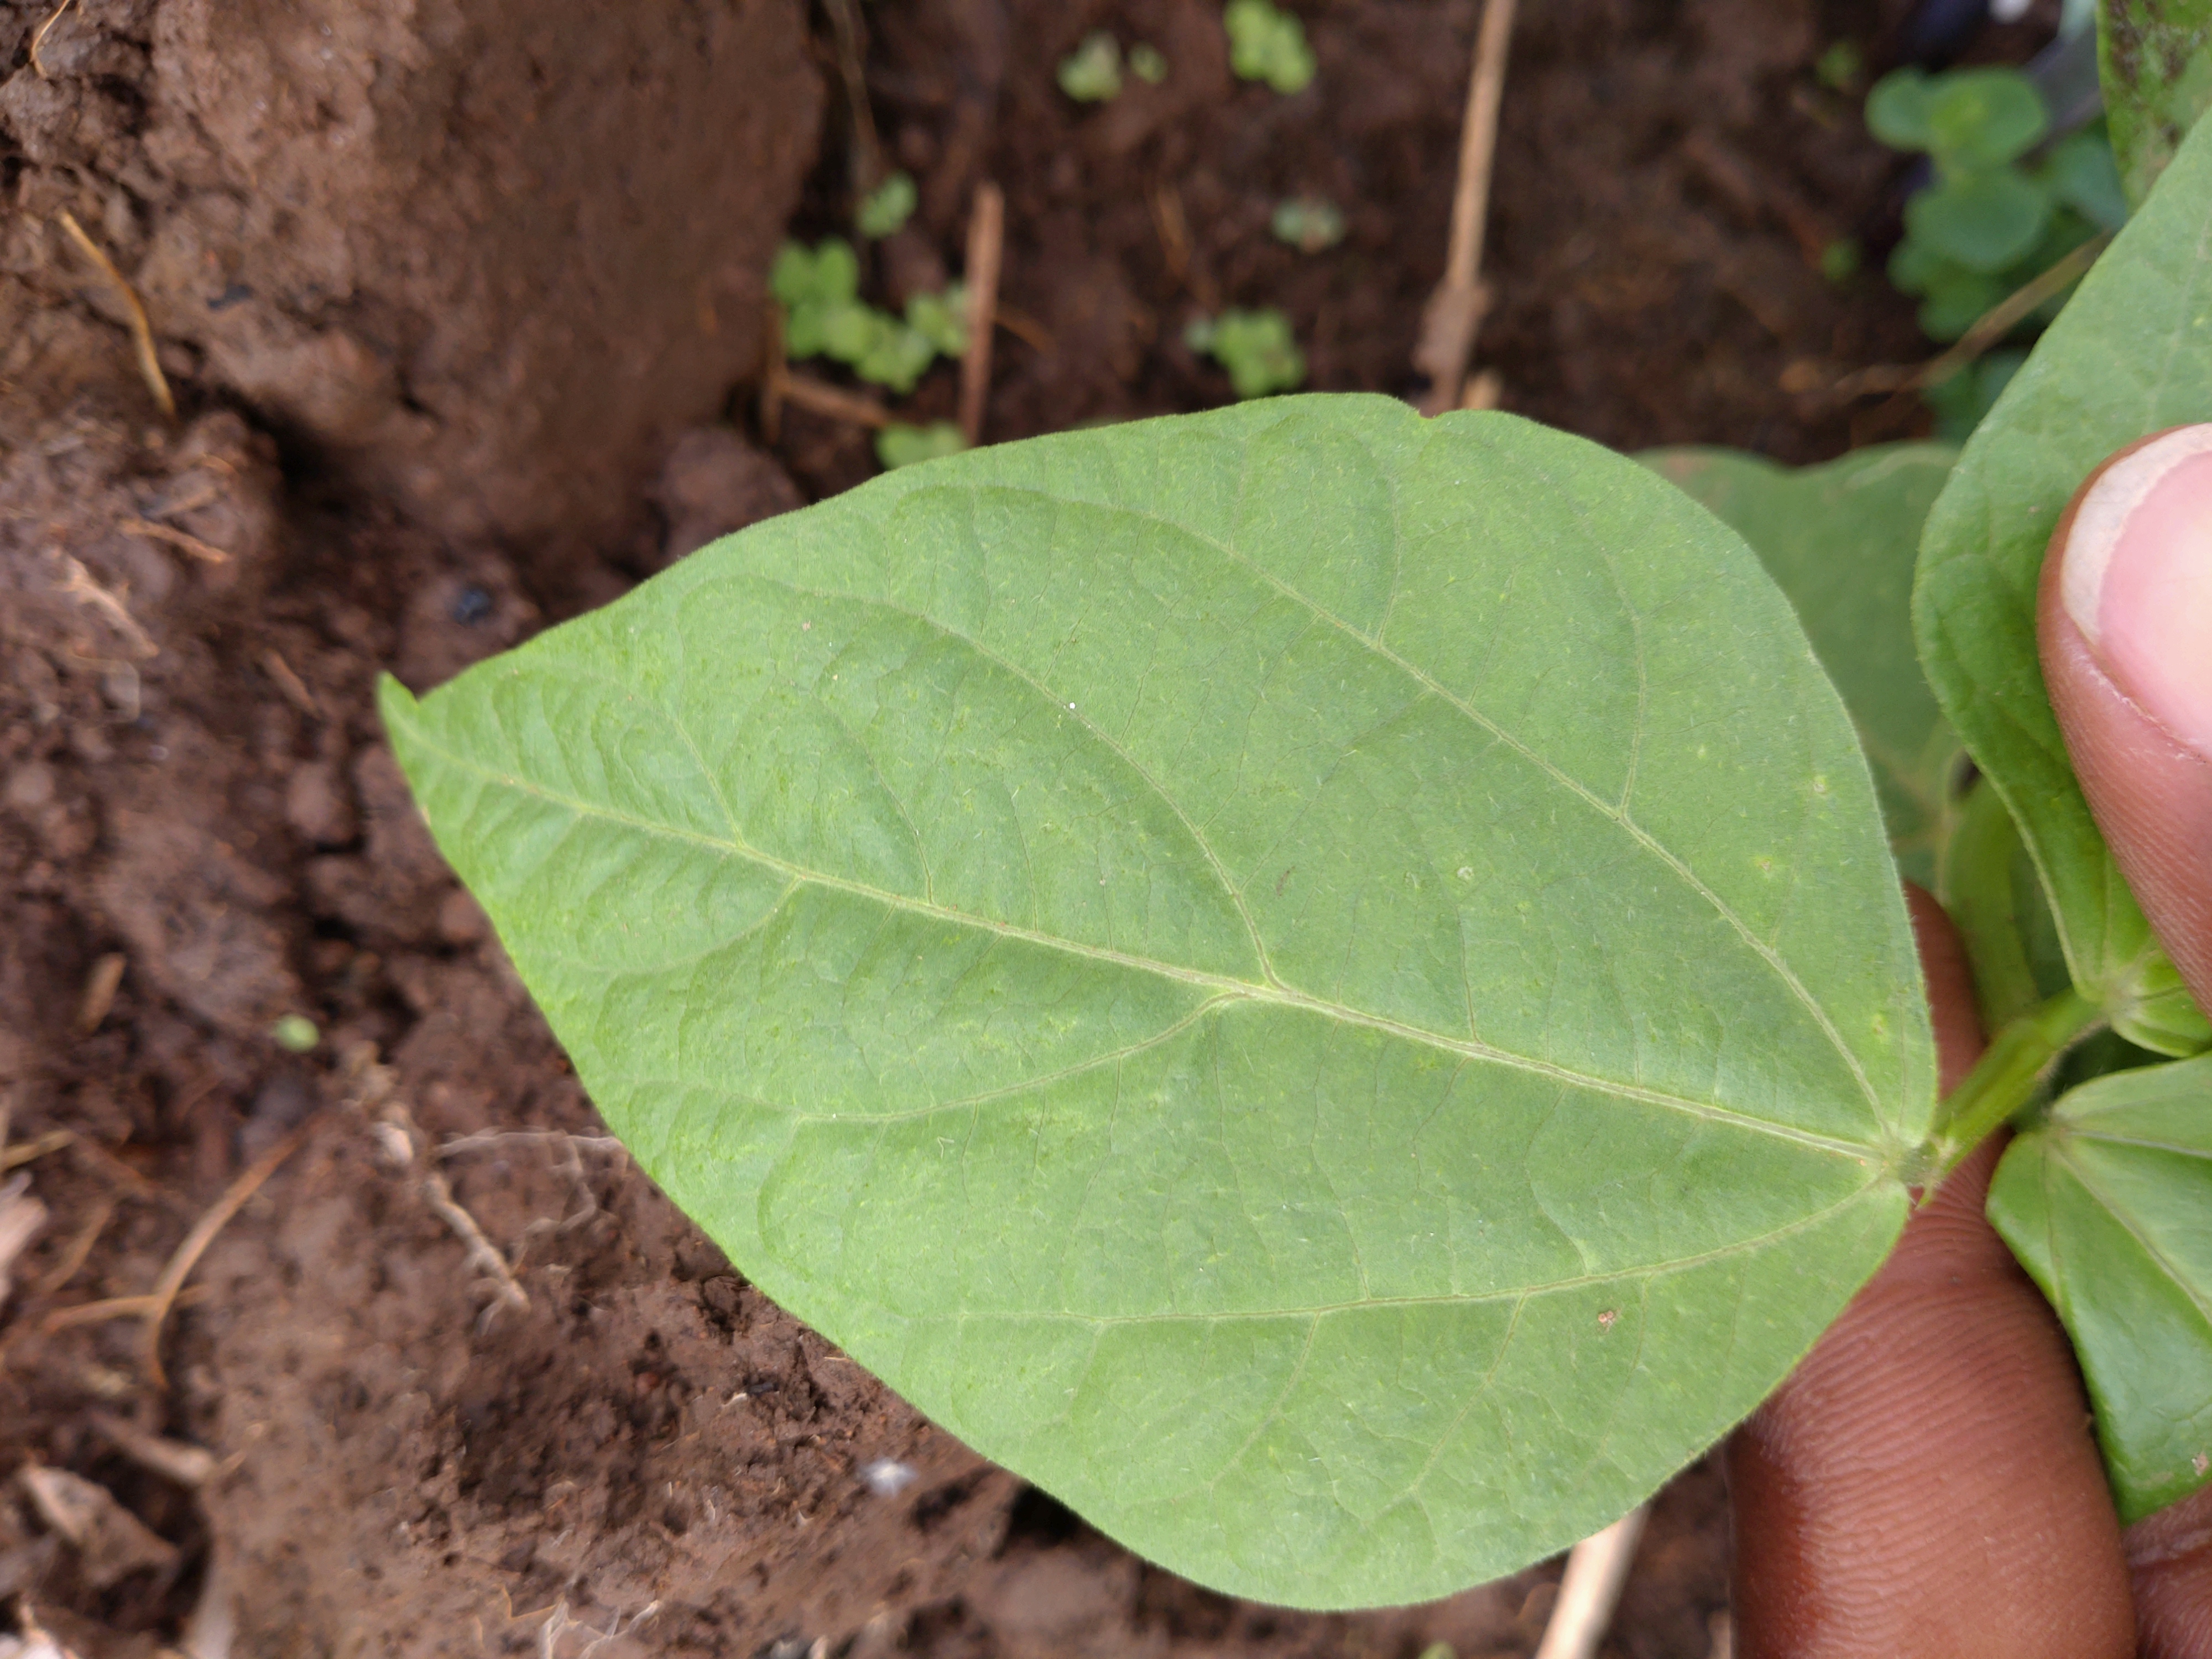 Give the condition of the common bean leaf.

healthy
